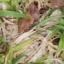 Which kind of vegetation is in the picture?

grass
